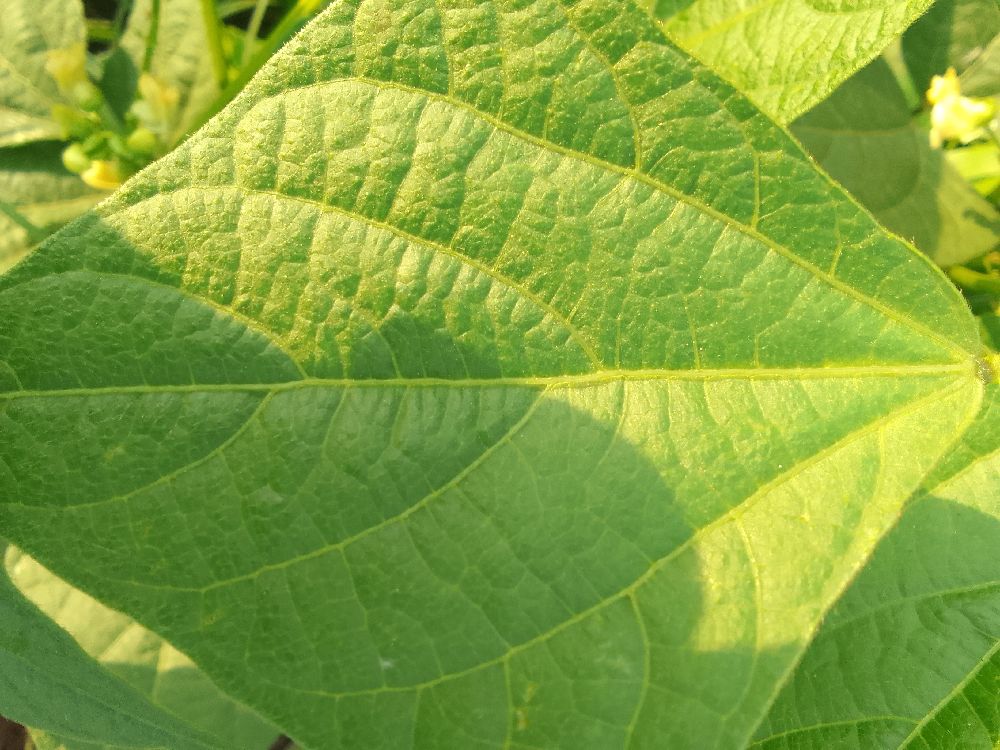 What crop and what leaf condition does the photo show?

common bean, healthy
